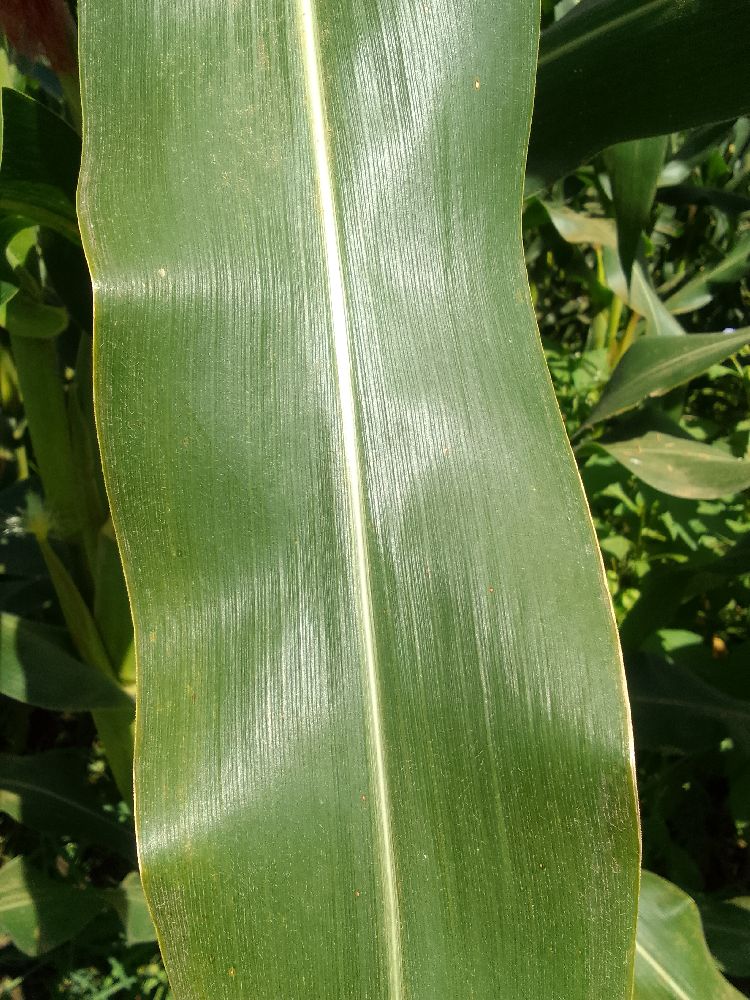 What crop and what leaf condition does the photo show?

maize, healthy
